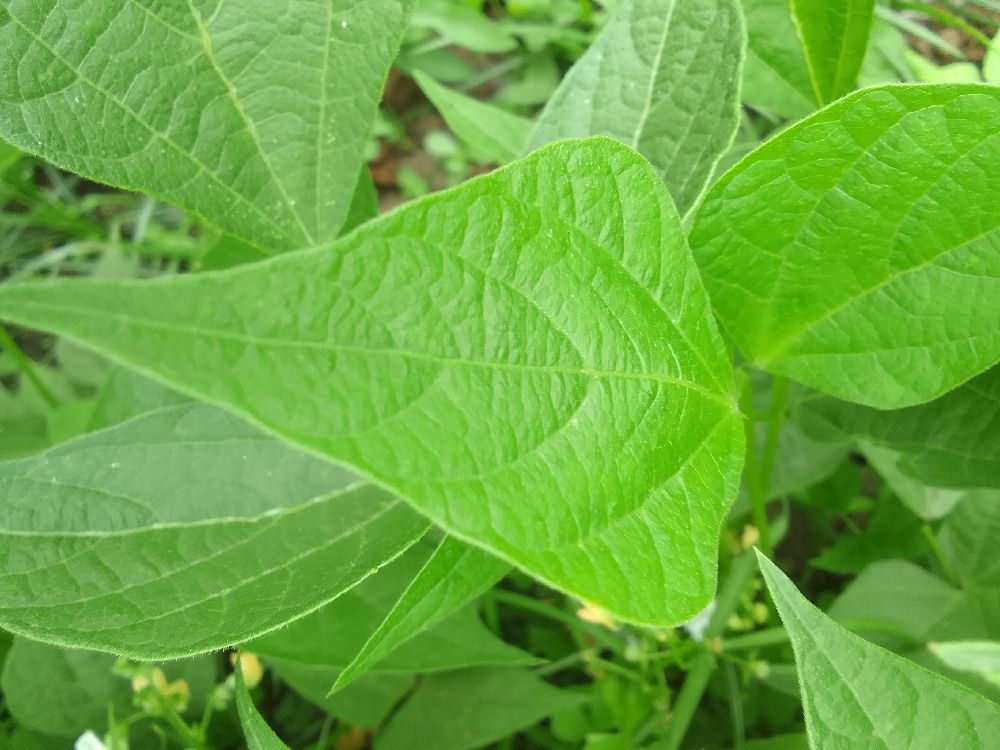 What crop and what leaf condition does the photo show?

common bean, healthy
